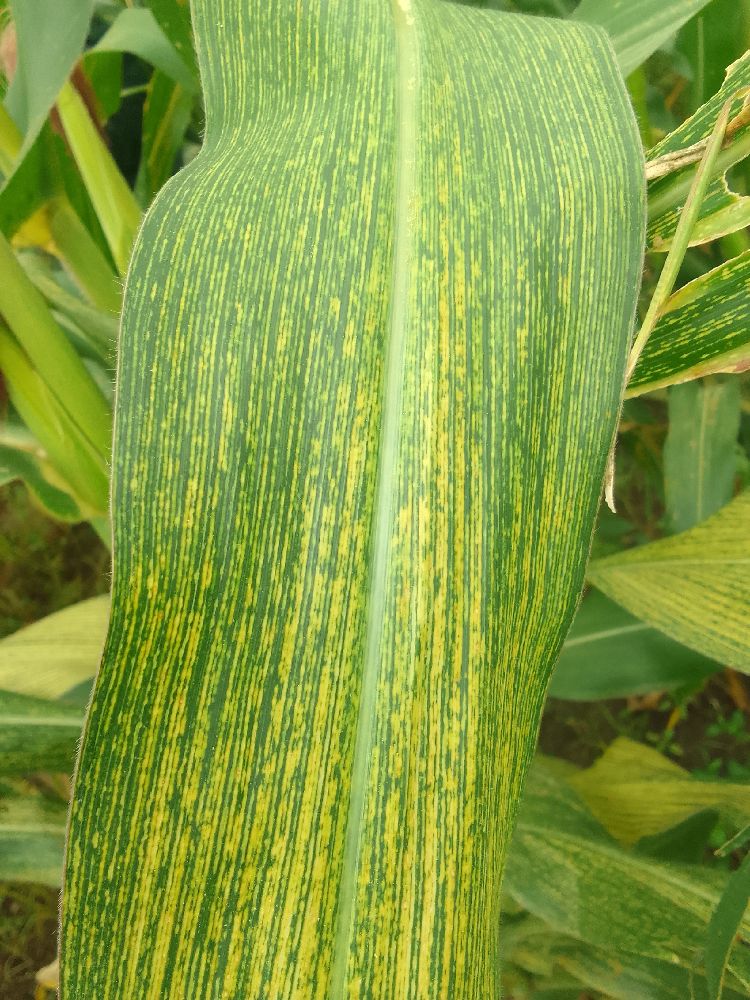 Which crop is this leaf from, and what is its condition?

maize, maize streak virus
